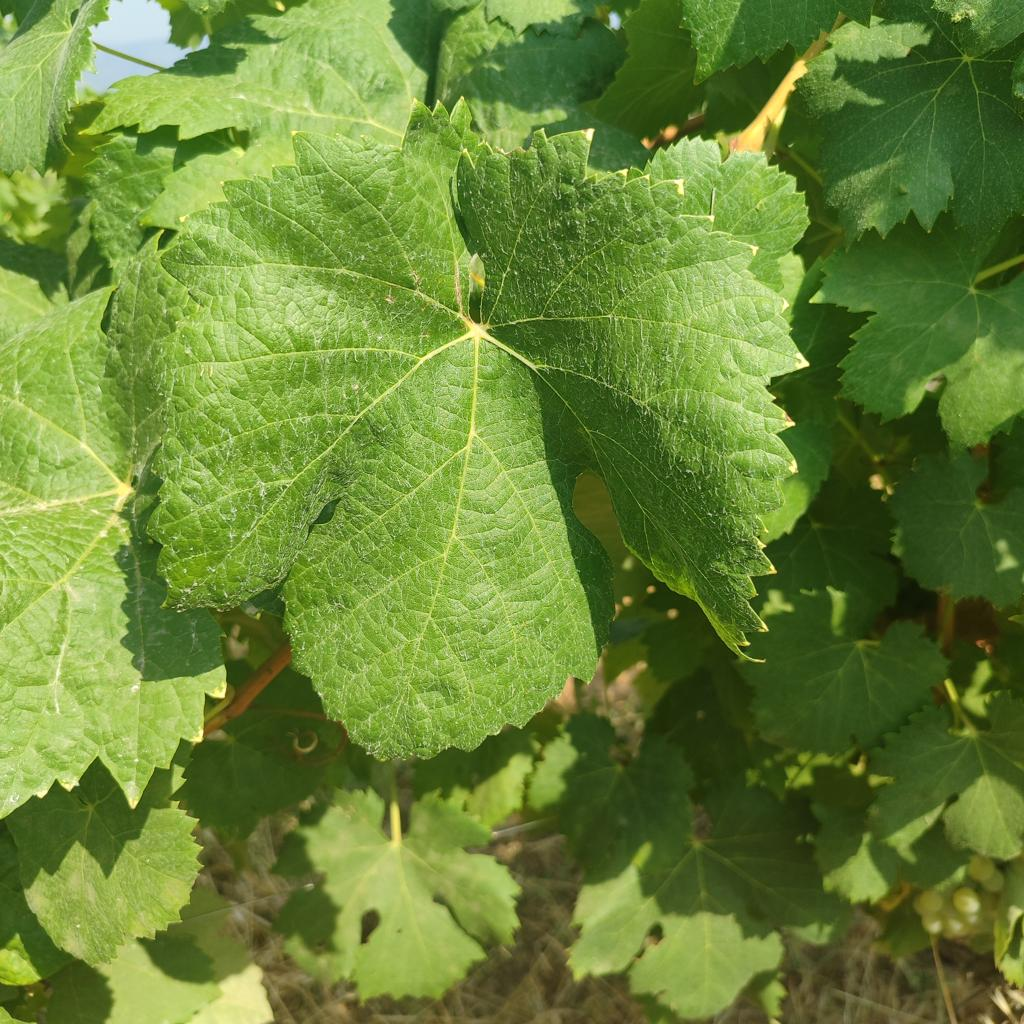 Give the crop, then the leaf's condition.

grapevine, healthy
